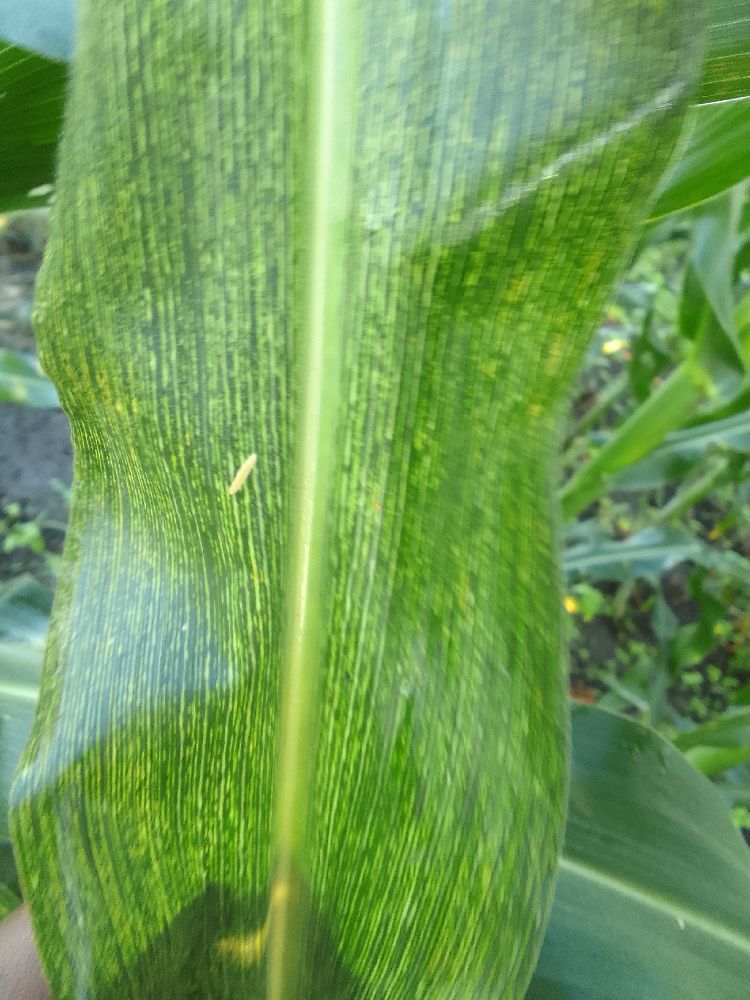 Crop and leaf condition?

maize, maize streak virus
